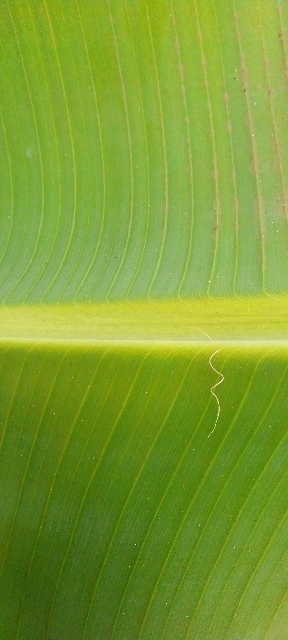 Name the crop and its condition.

banana, healthy
